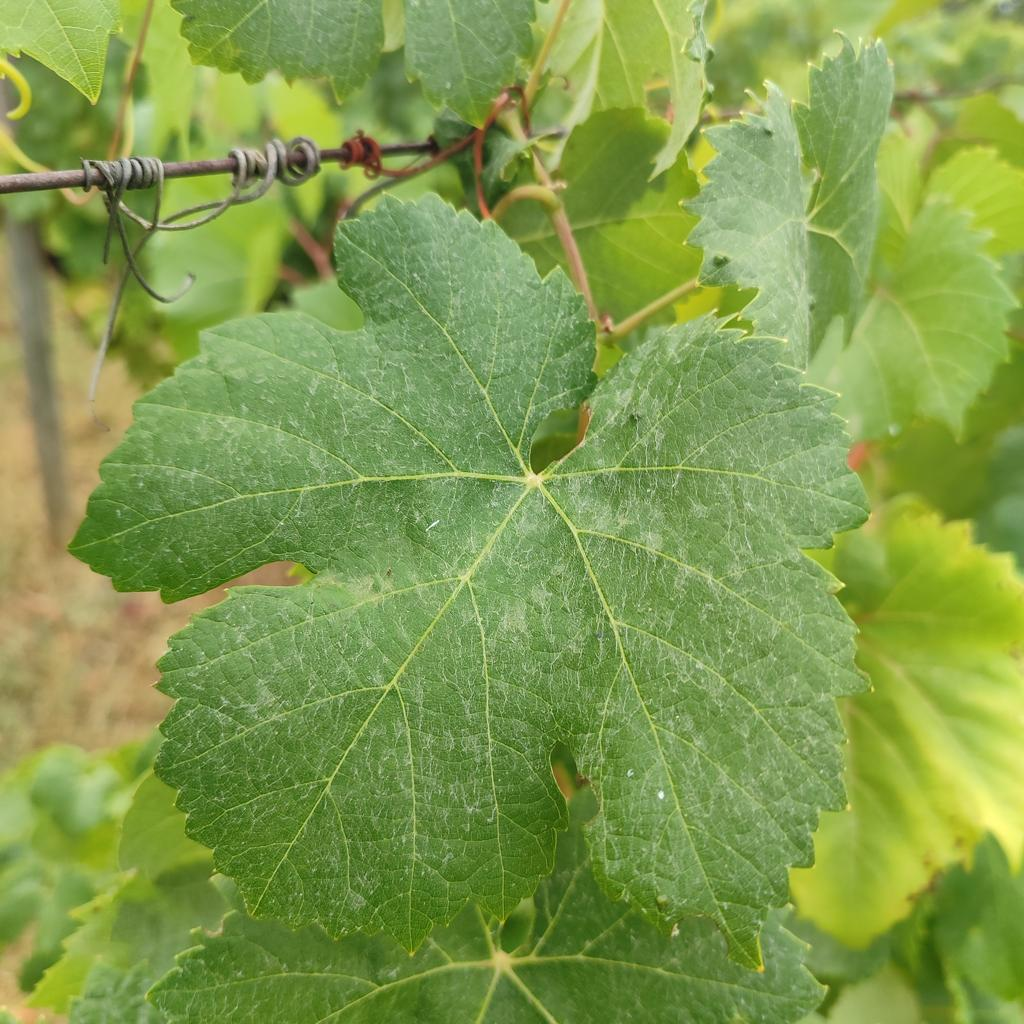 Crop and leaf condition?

grapevine, healthy
